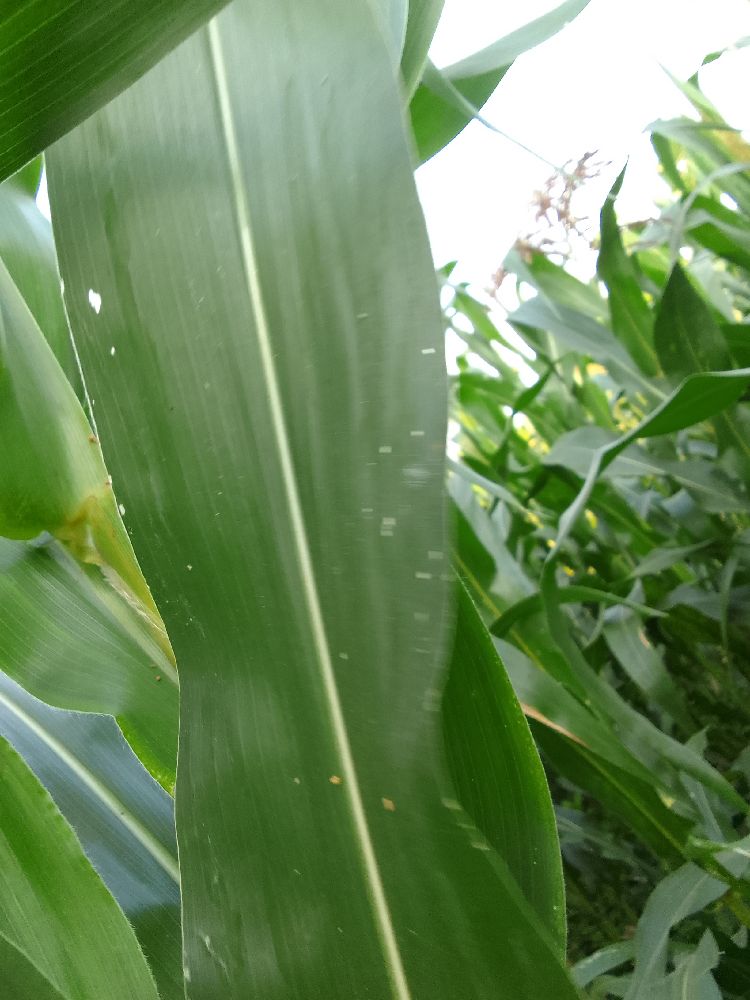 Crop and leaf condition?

maize, healthy
